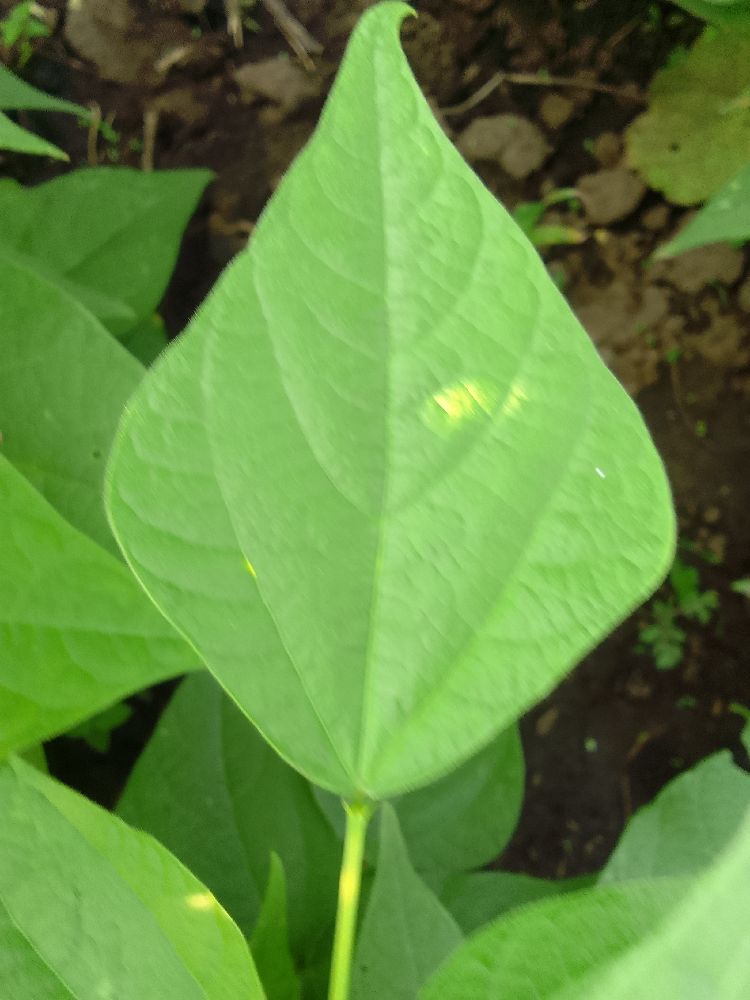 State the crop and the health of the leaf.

common bean, healthy
